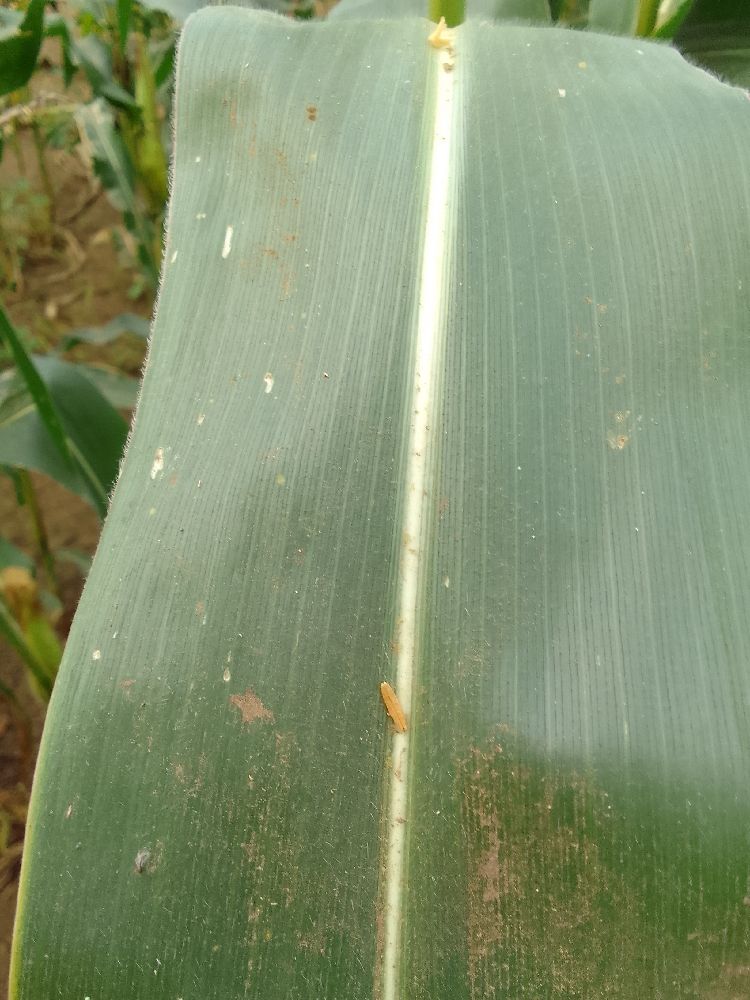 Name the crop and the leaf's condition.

maize, healthy
